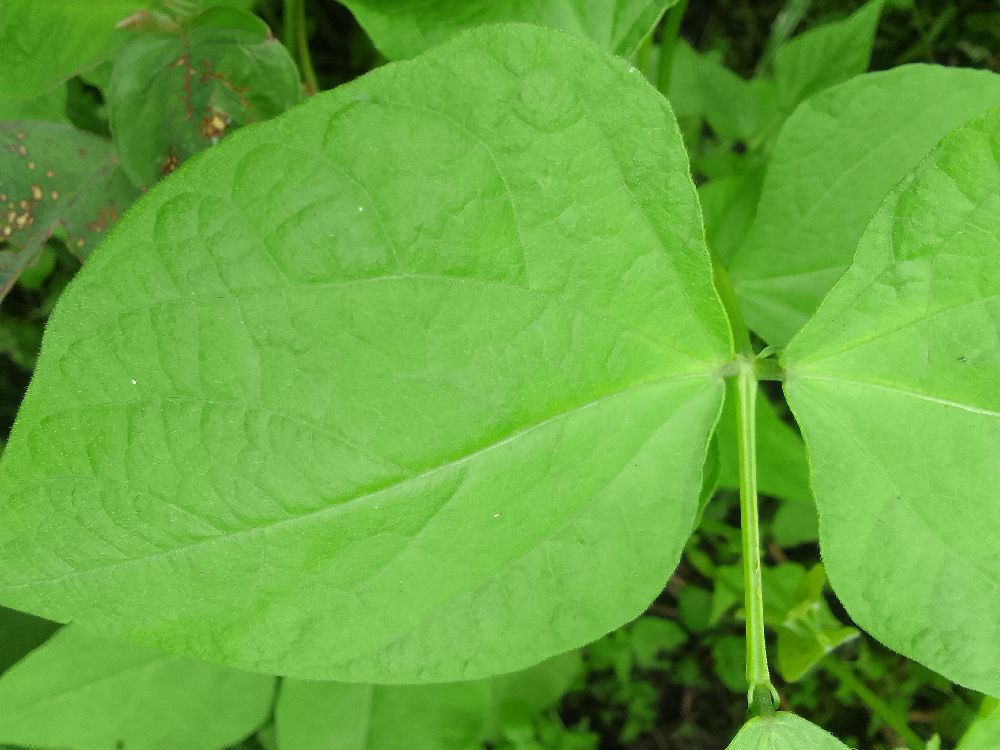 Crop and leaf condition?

common bean, healthy
